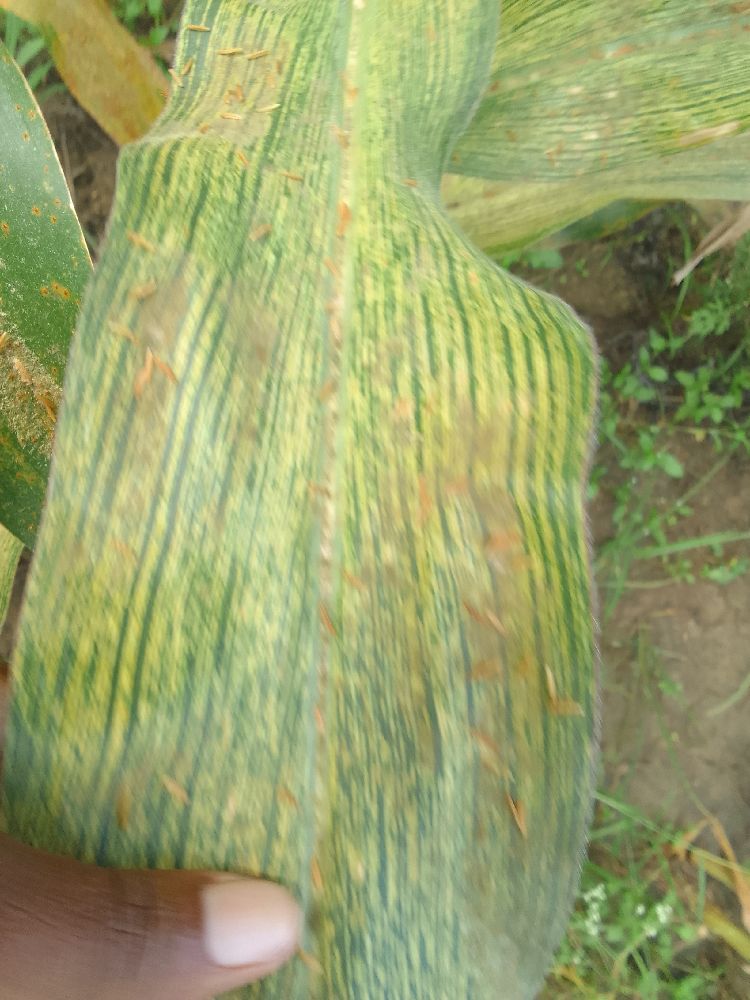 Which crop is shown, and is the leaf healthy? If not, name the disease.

maize, maize streak virus
